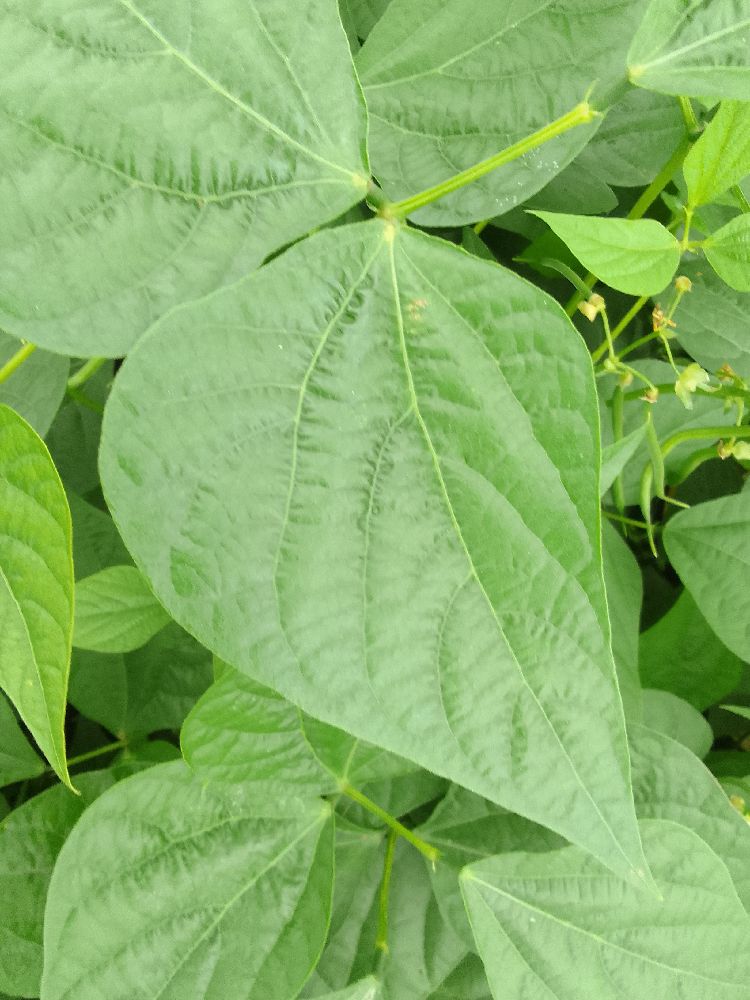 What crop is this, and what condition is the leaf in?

common bean, healthy
